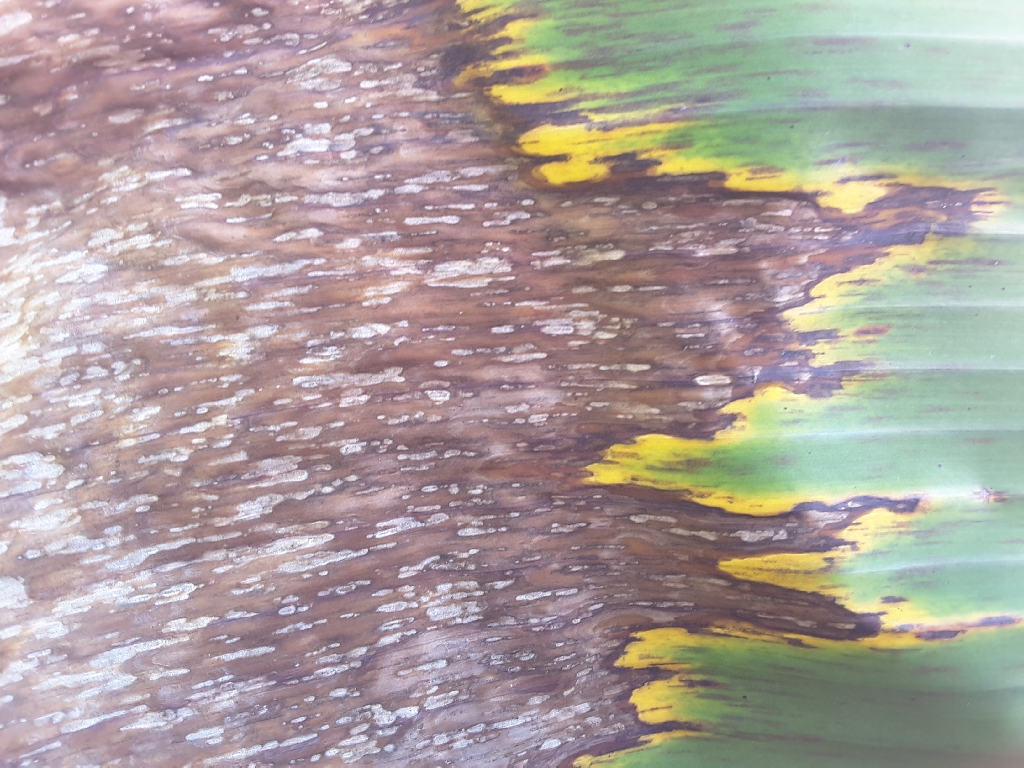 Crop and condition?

banana, black sigatoka
